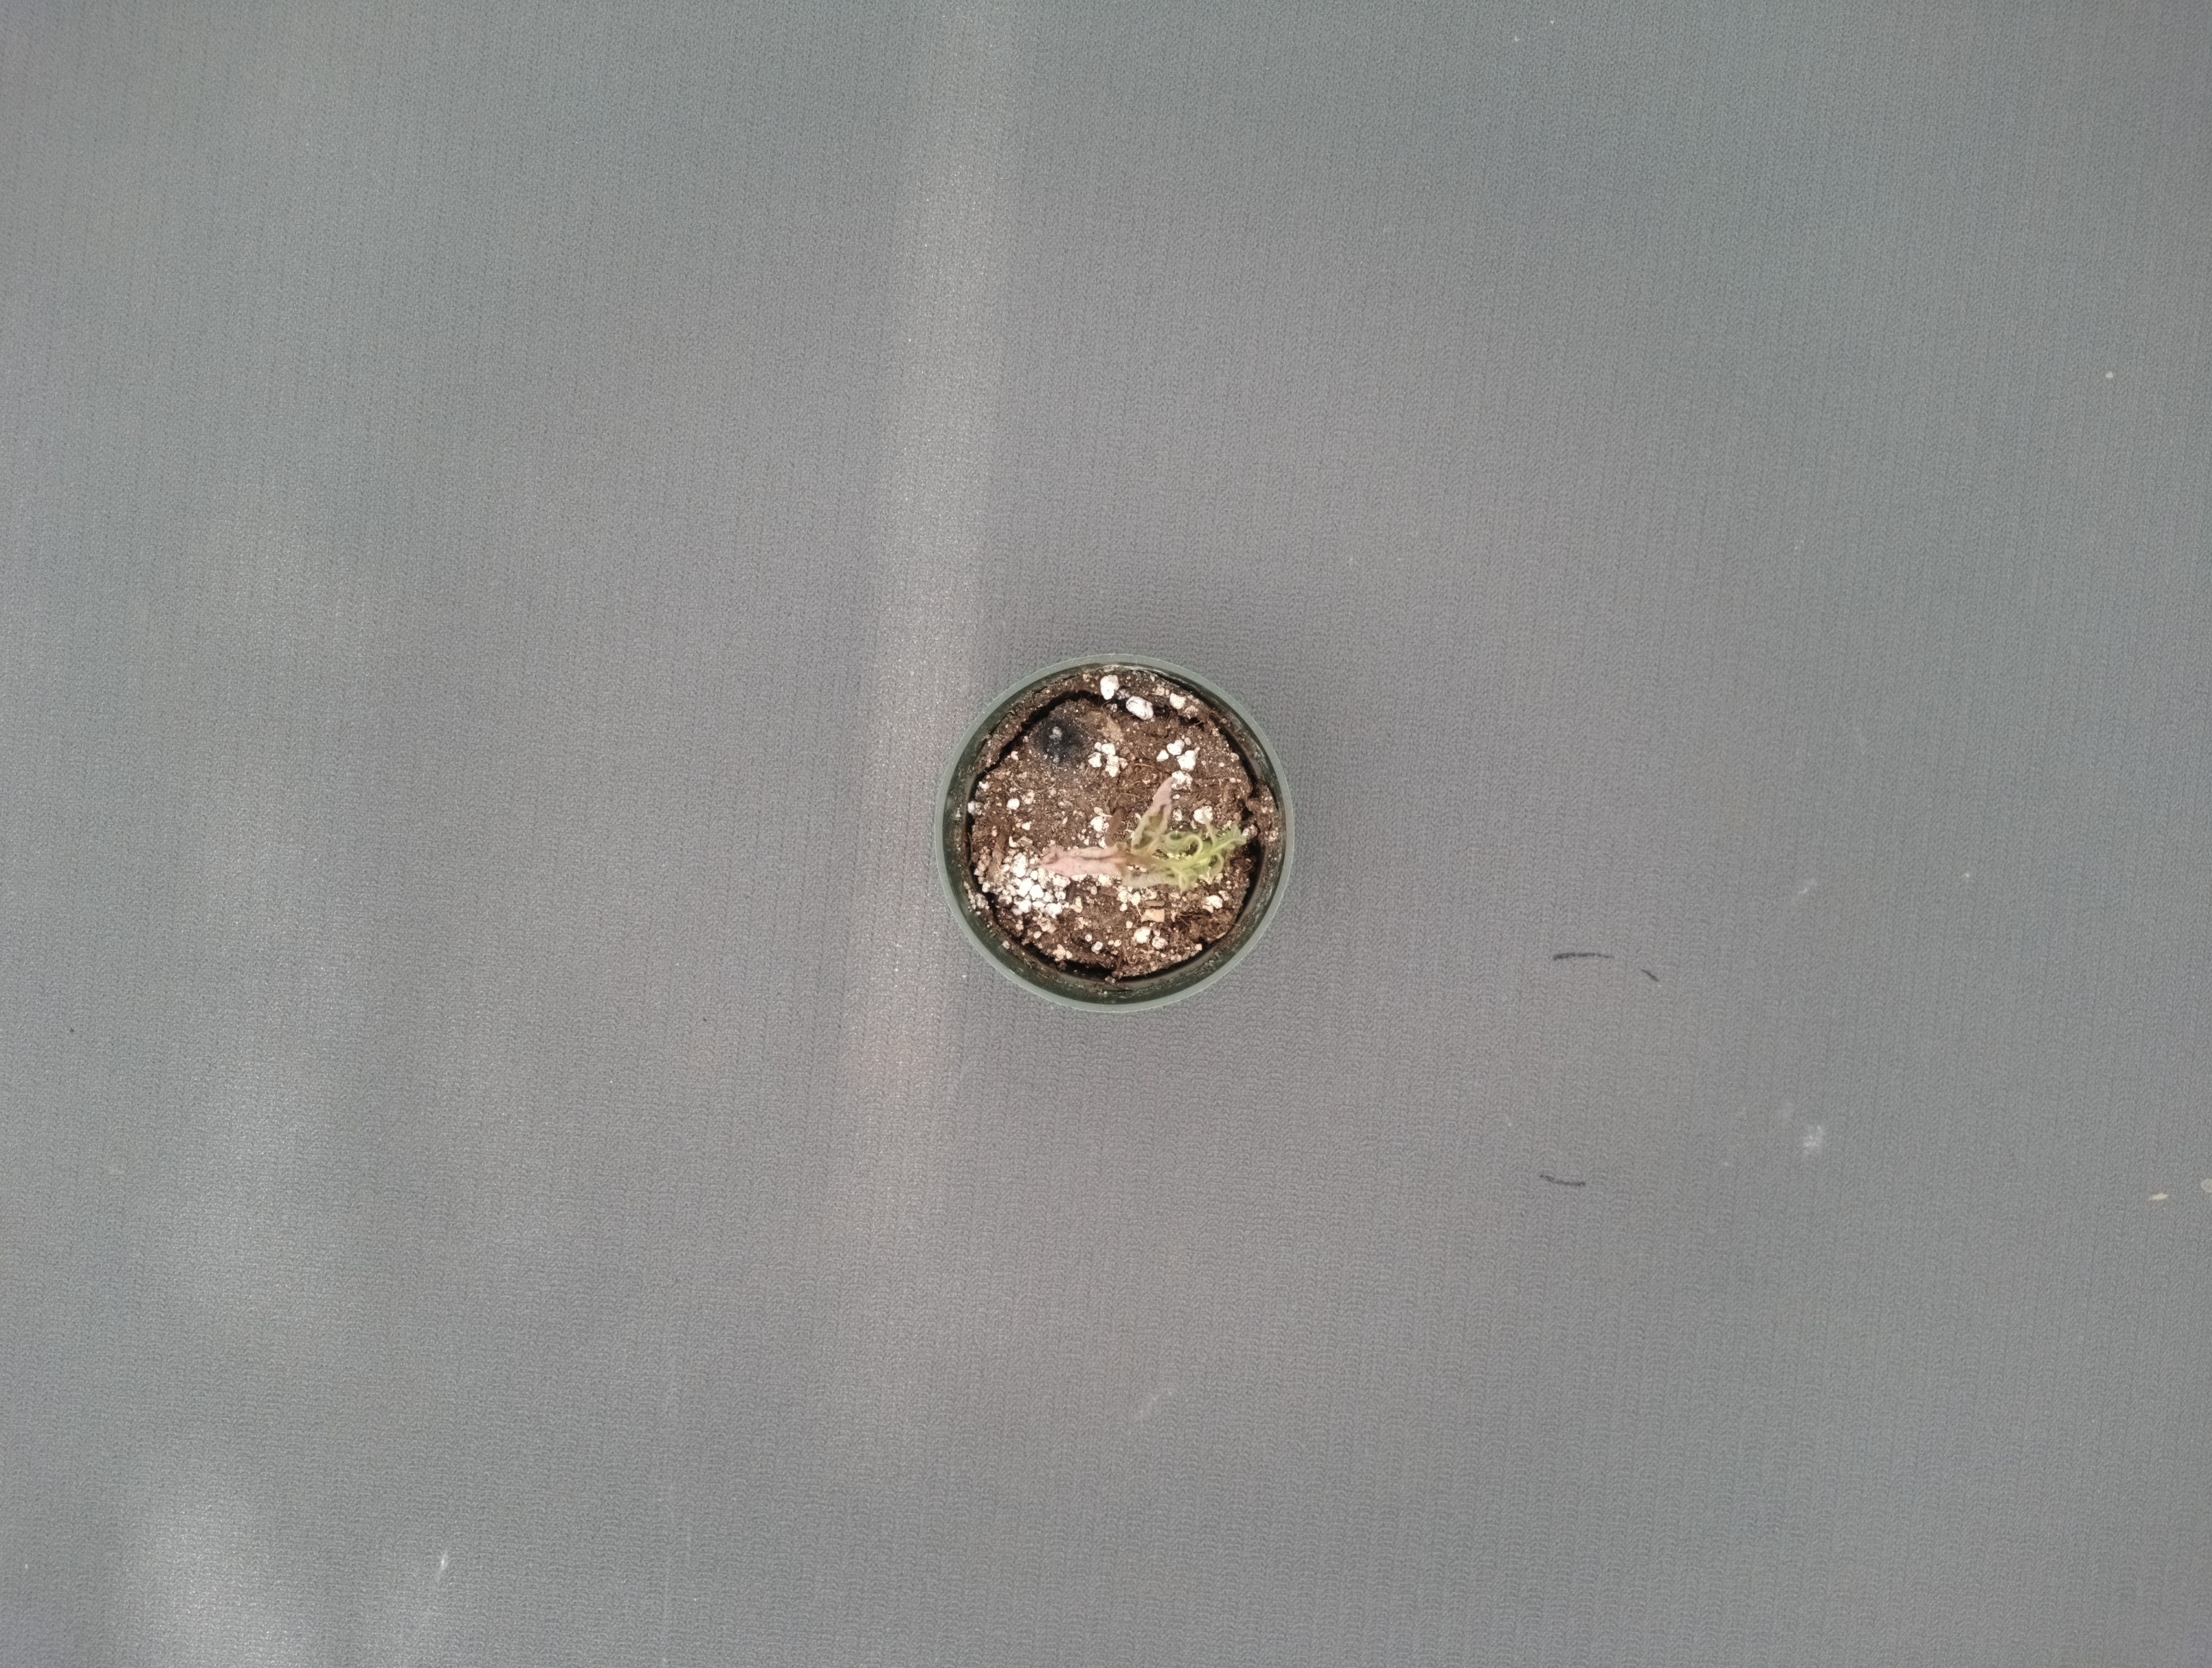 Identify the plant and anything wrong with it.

waterhemp, necrosis only
